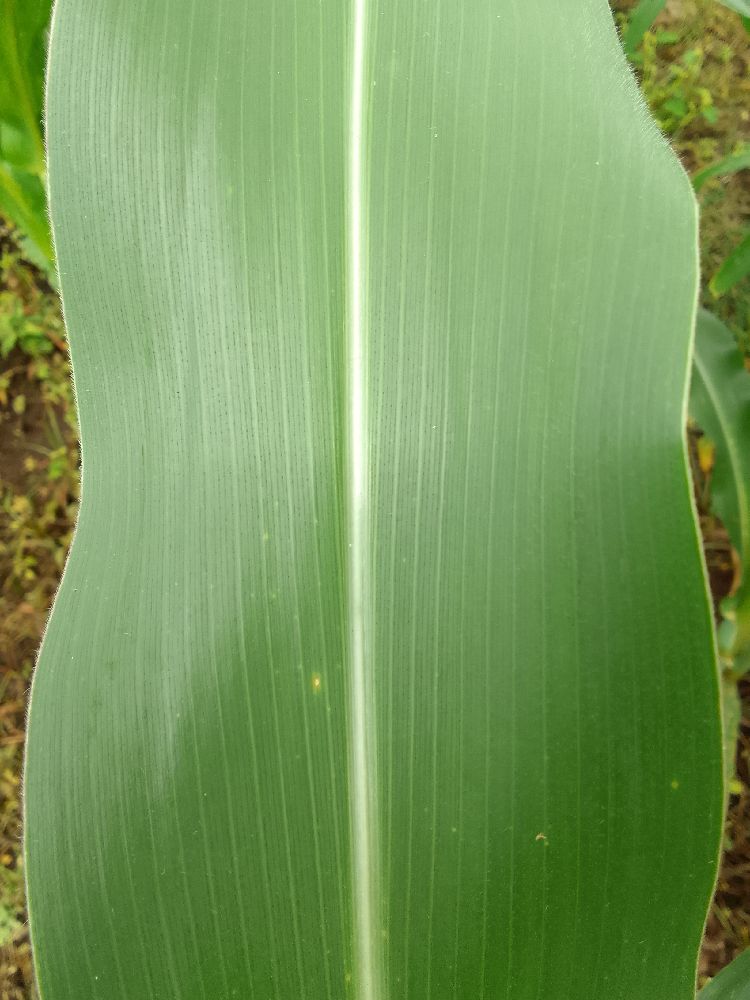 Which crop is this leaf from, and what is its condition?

maize, healthy
